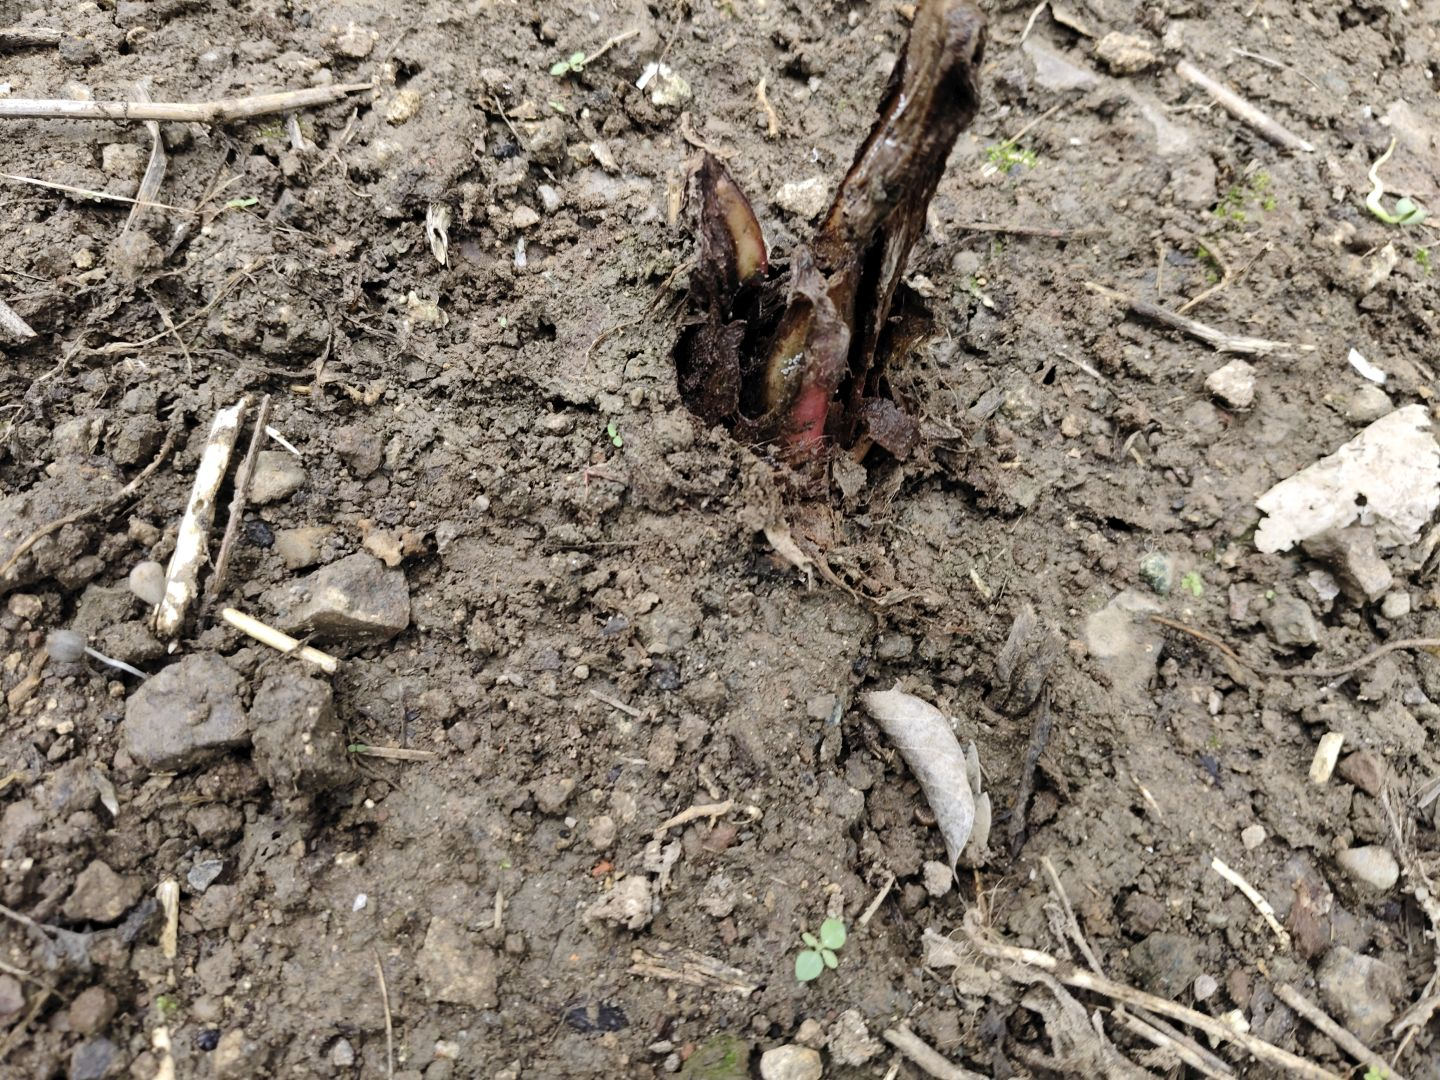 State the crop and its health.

taro, root rot
